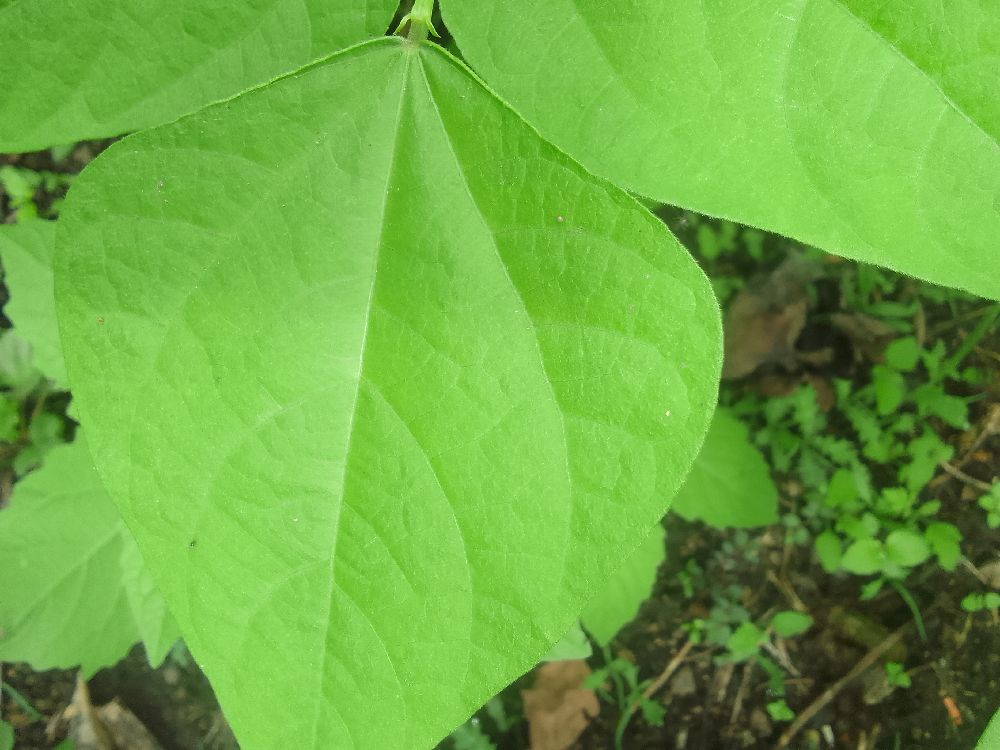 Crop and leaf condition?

common bean, healthy
